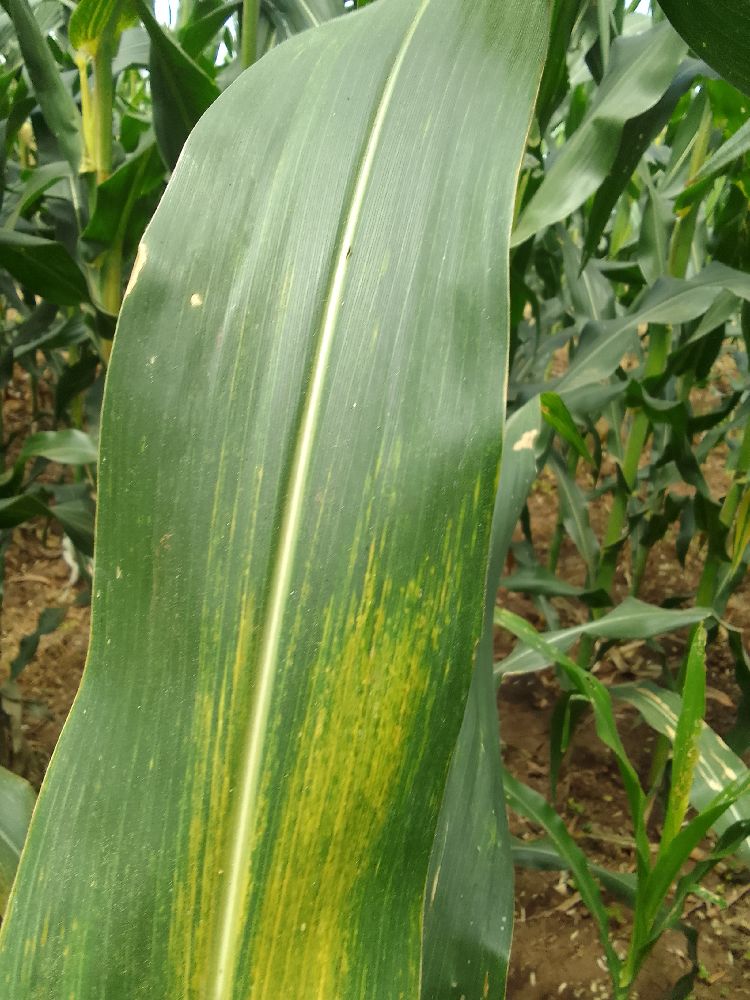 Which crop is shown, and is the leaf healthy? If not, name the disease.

maize, maize lethal necrosis
